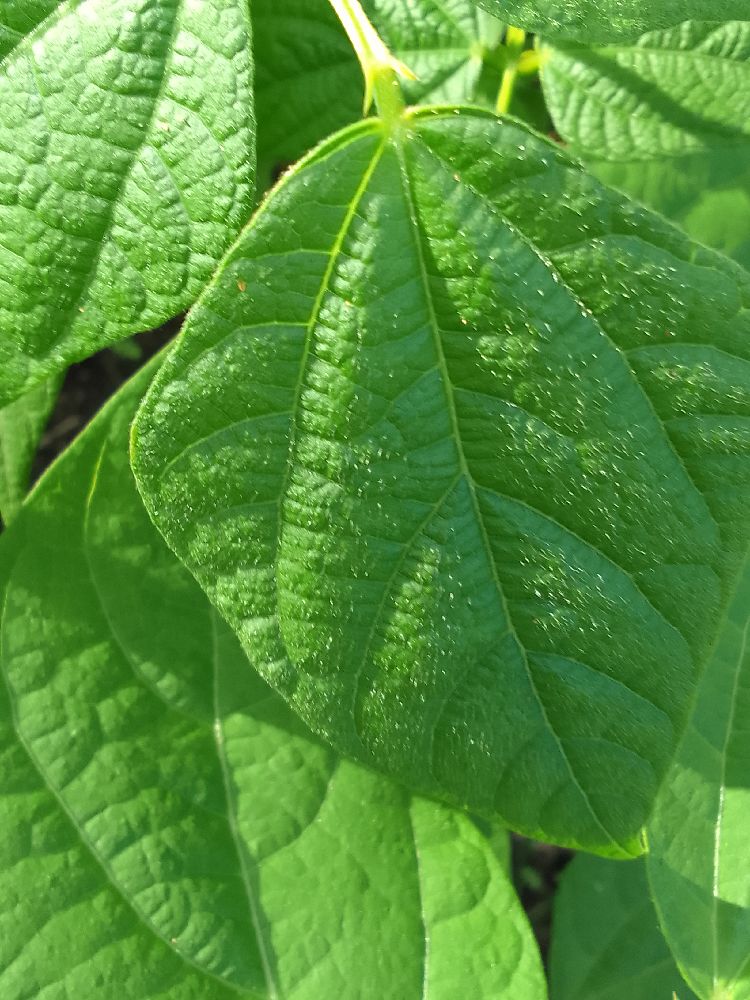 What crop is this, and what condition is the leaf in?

common bean, healthy
